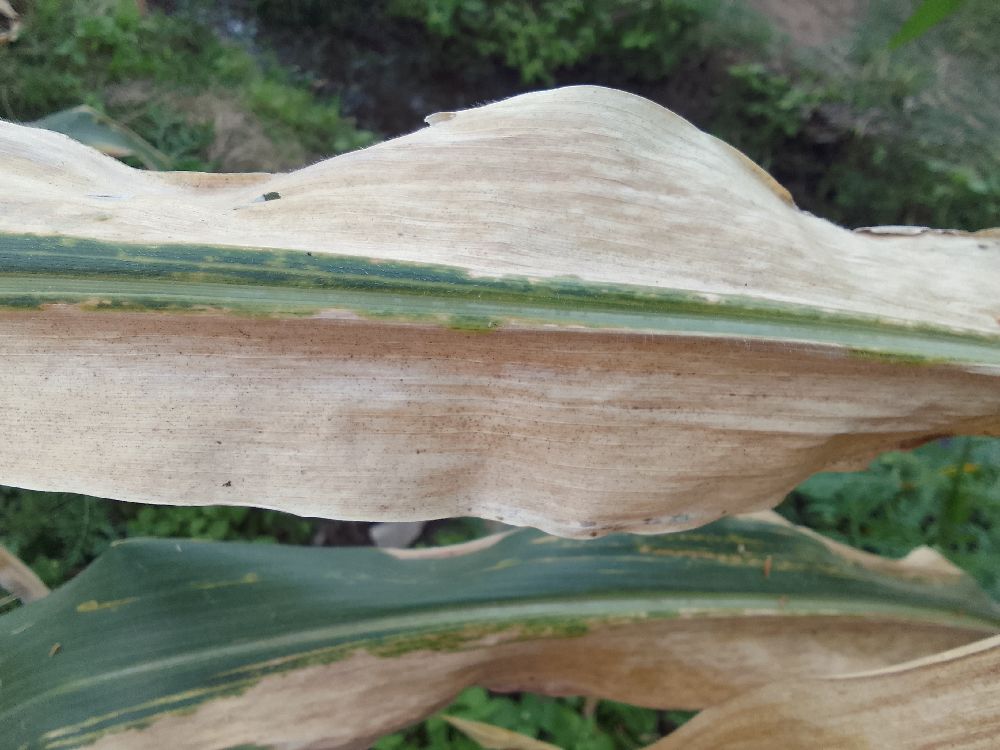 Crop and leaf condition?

maize, maize lethal necrosis
